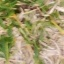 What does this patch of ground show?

grass
